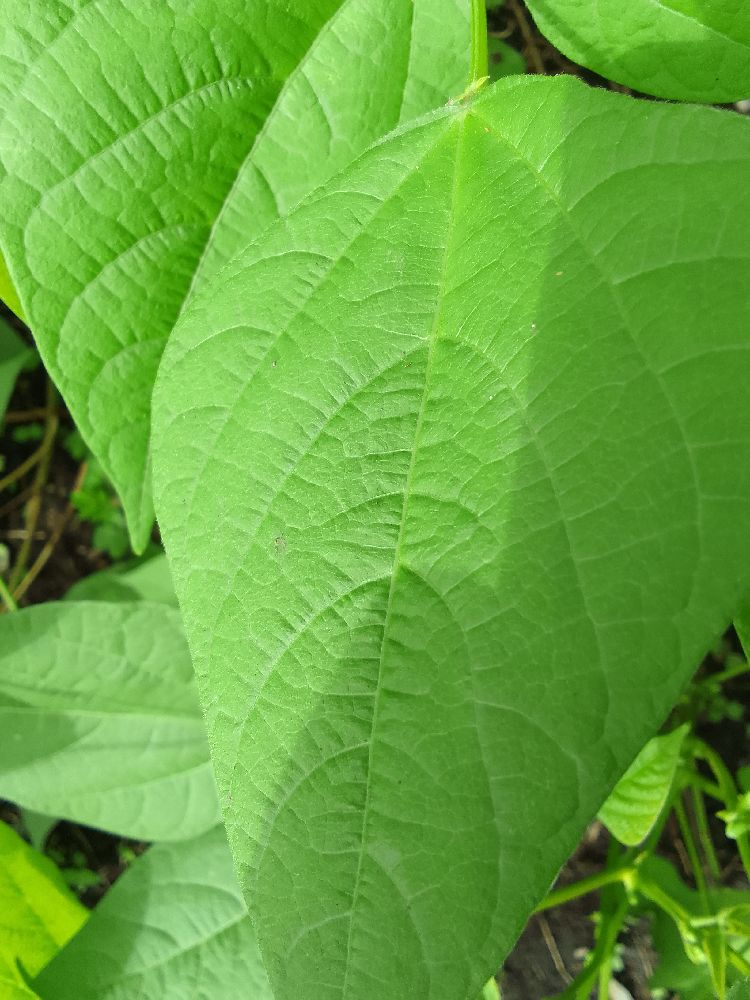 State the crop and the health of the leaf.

common bean, healthy
